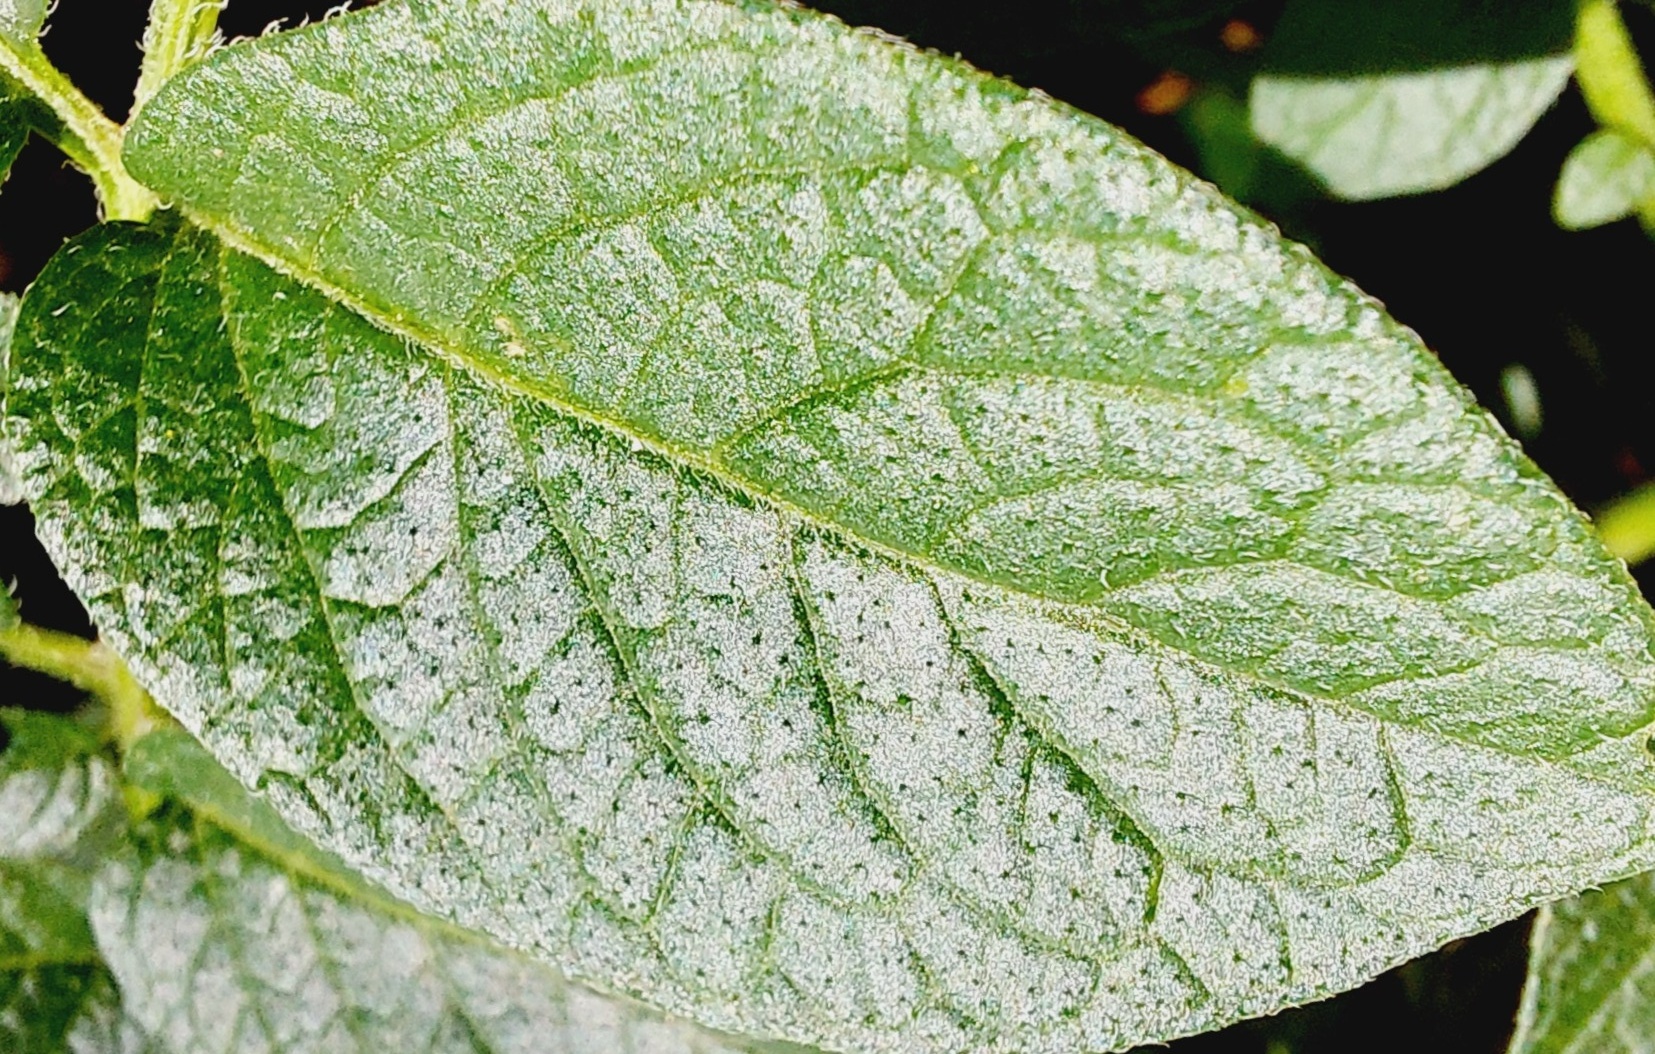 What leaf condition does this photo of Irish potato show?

healthy
